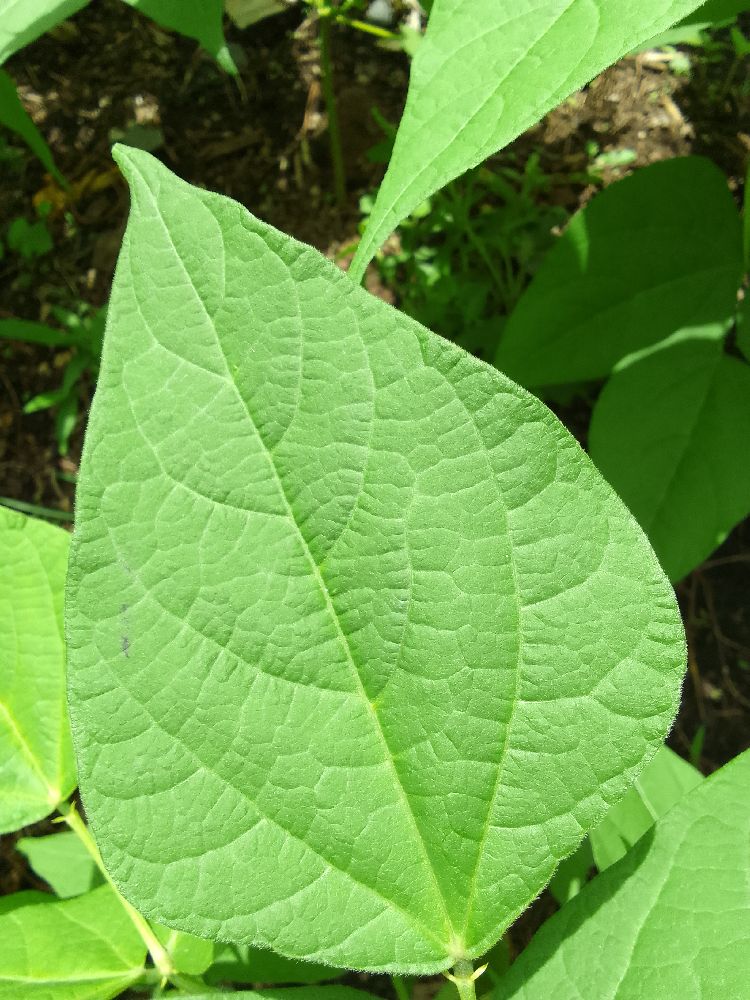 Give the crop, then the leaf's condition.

common bean, healthy
